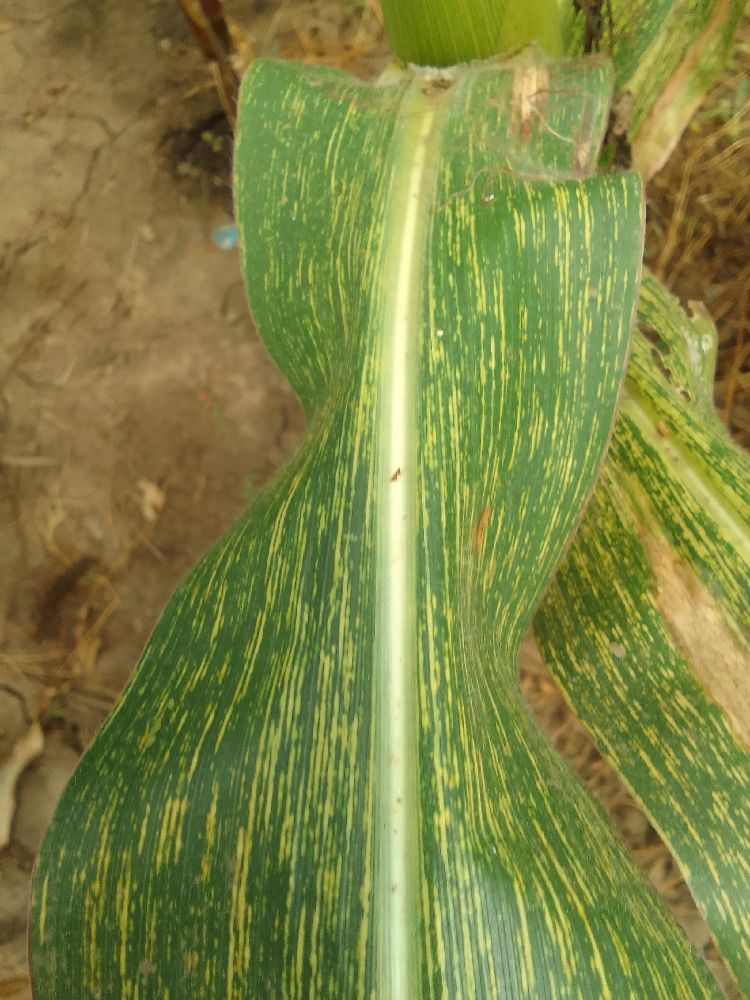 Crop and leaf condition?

maize, maize streak virus
